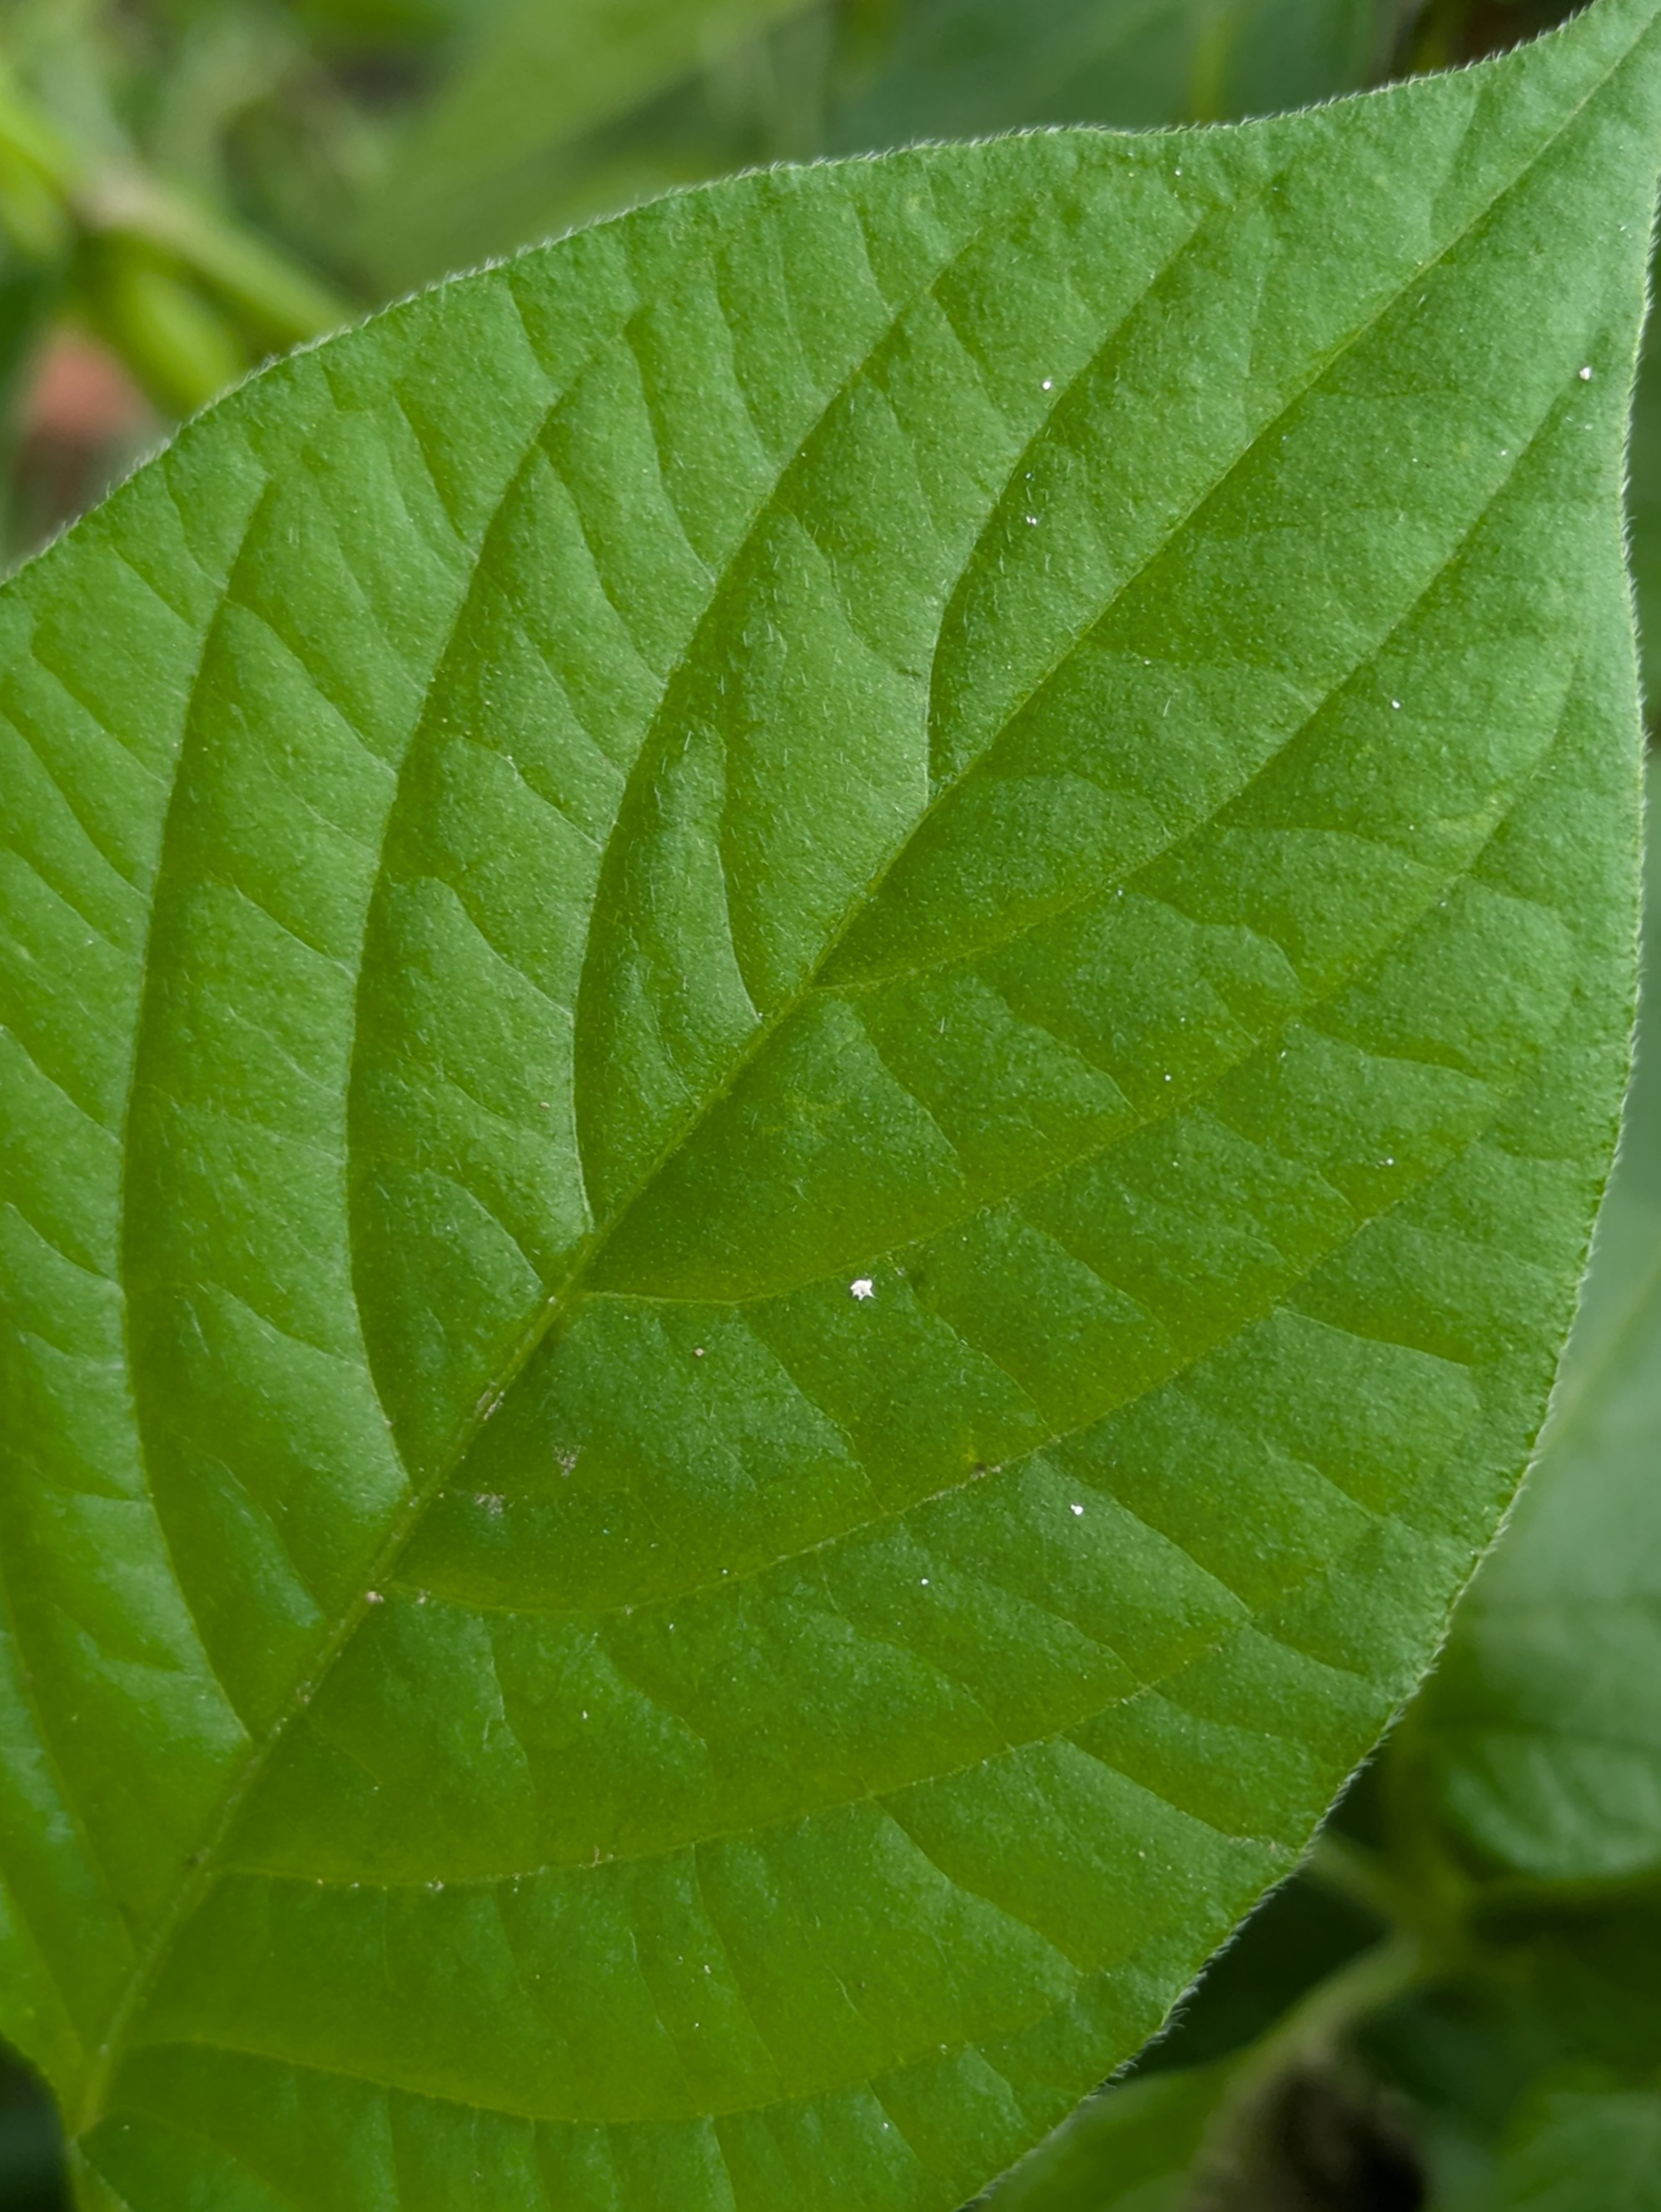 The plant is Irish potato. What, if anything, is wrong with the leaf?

healthy
